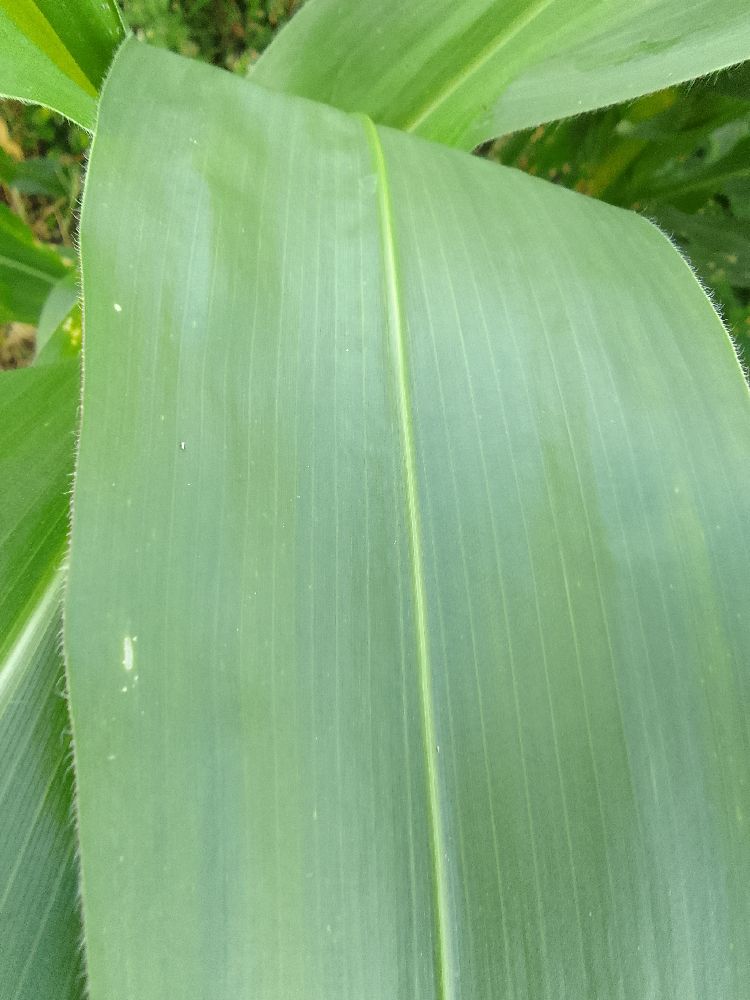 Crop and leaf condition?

maize, healthy
